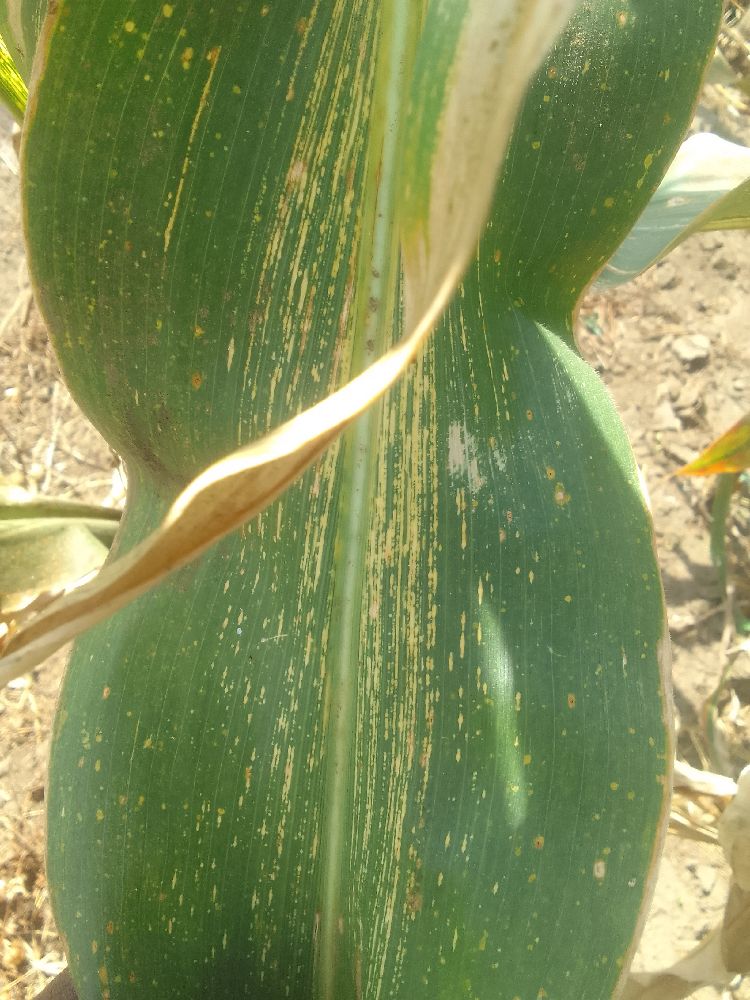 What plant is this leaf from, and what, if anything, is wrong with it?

maize, maize streak virus
